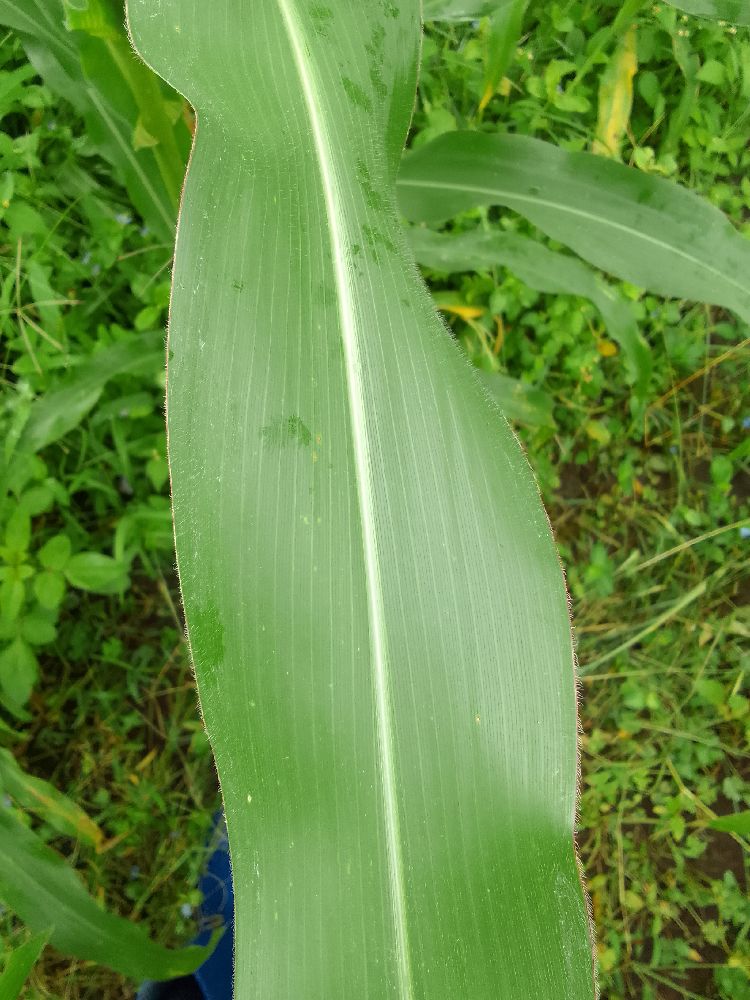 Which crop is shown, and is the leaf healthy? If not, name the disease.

maize, healthy
